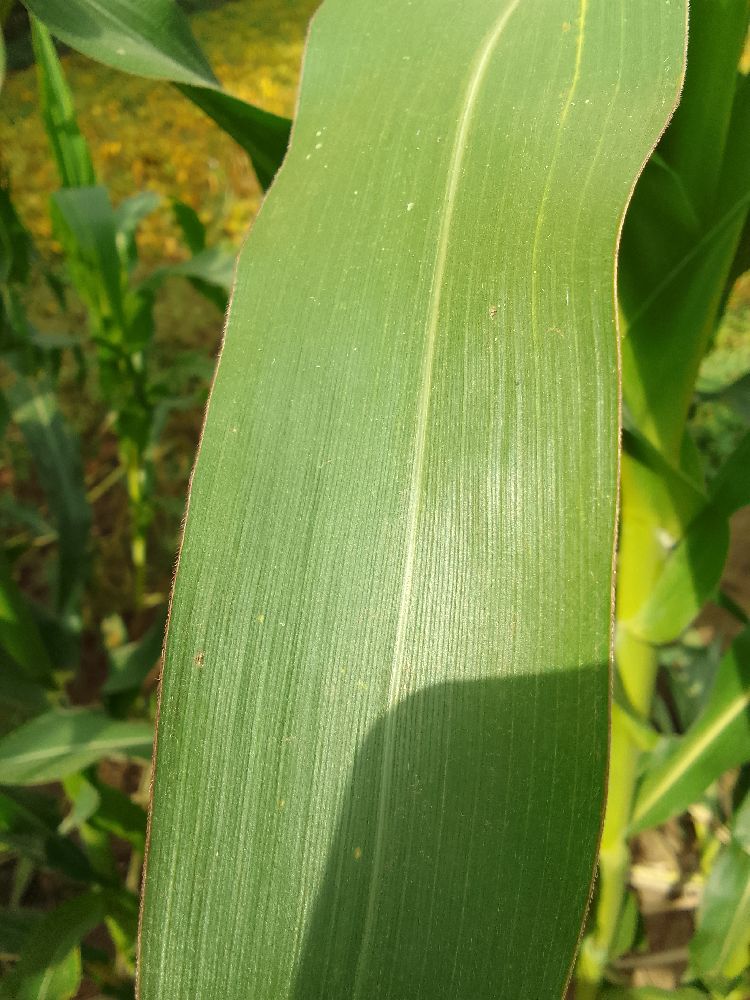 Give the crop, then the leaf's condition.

maize, healthy
